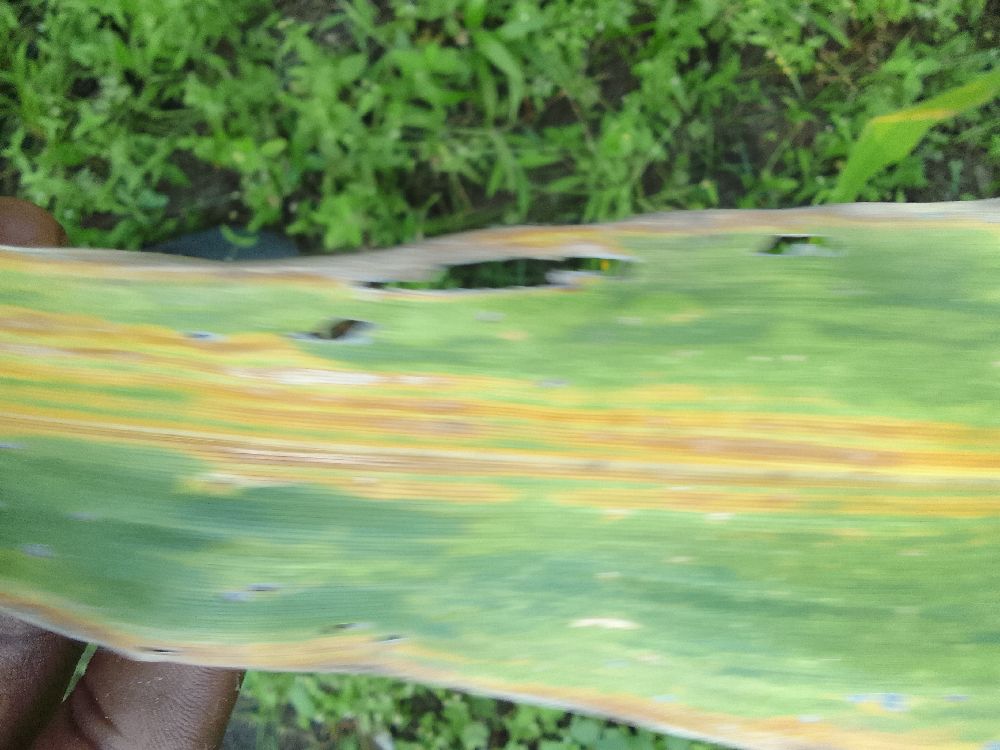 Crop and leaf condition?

maize, maize lethal necrosis
